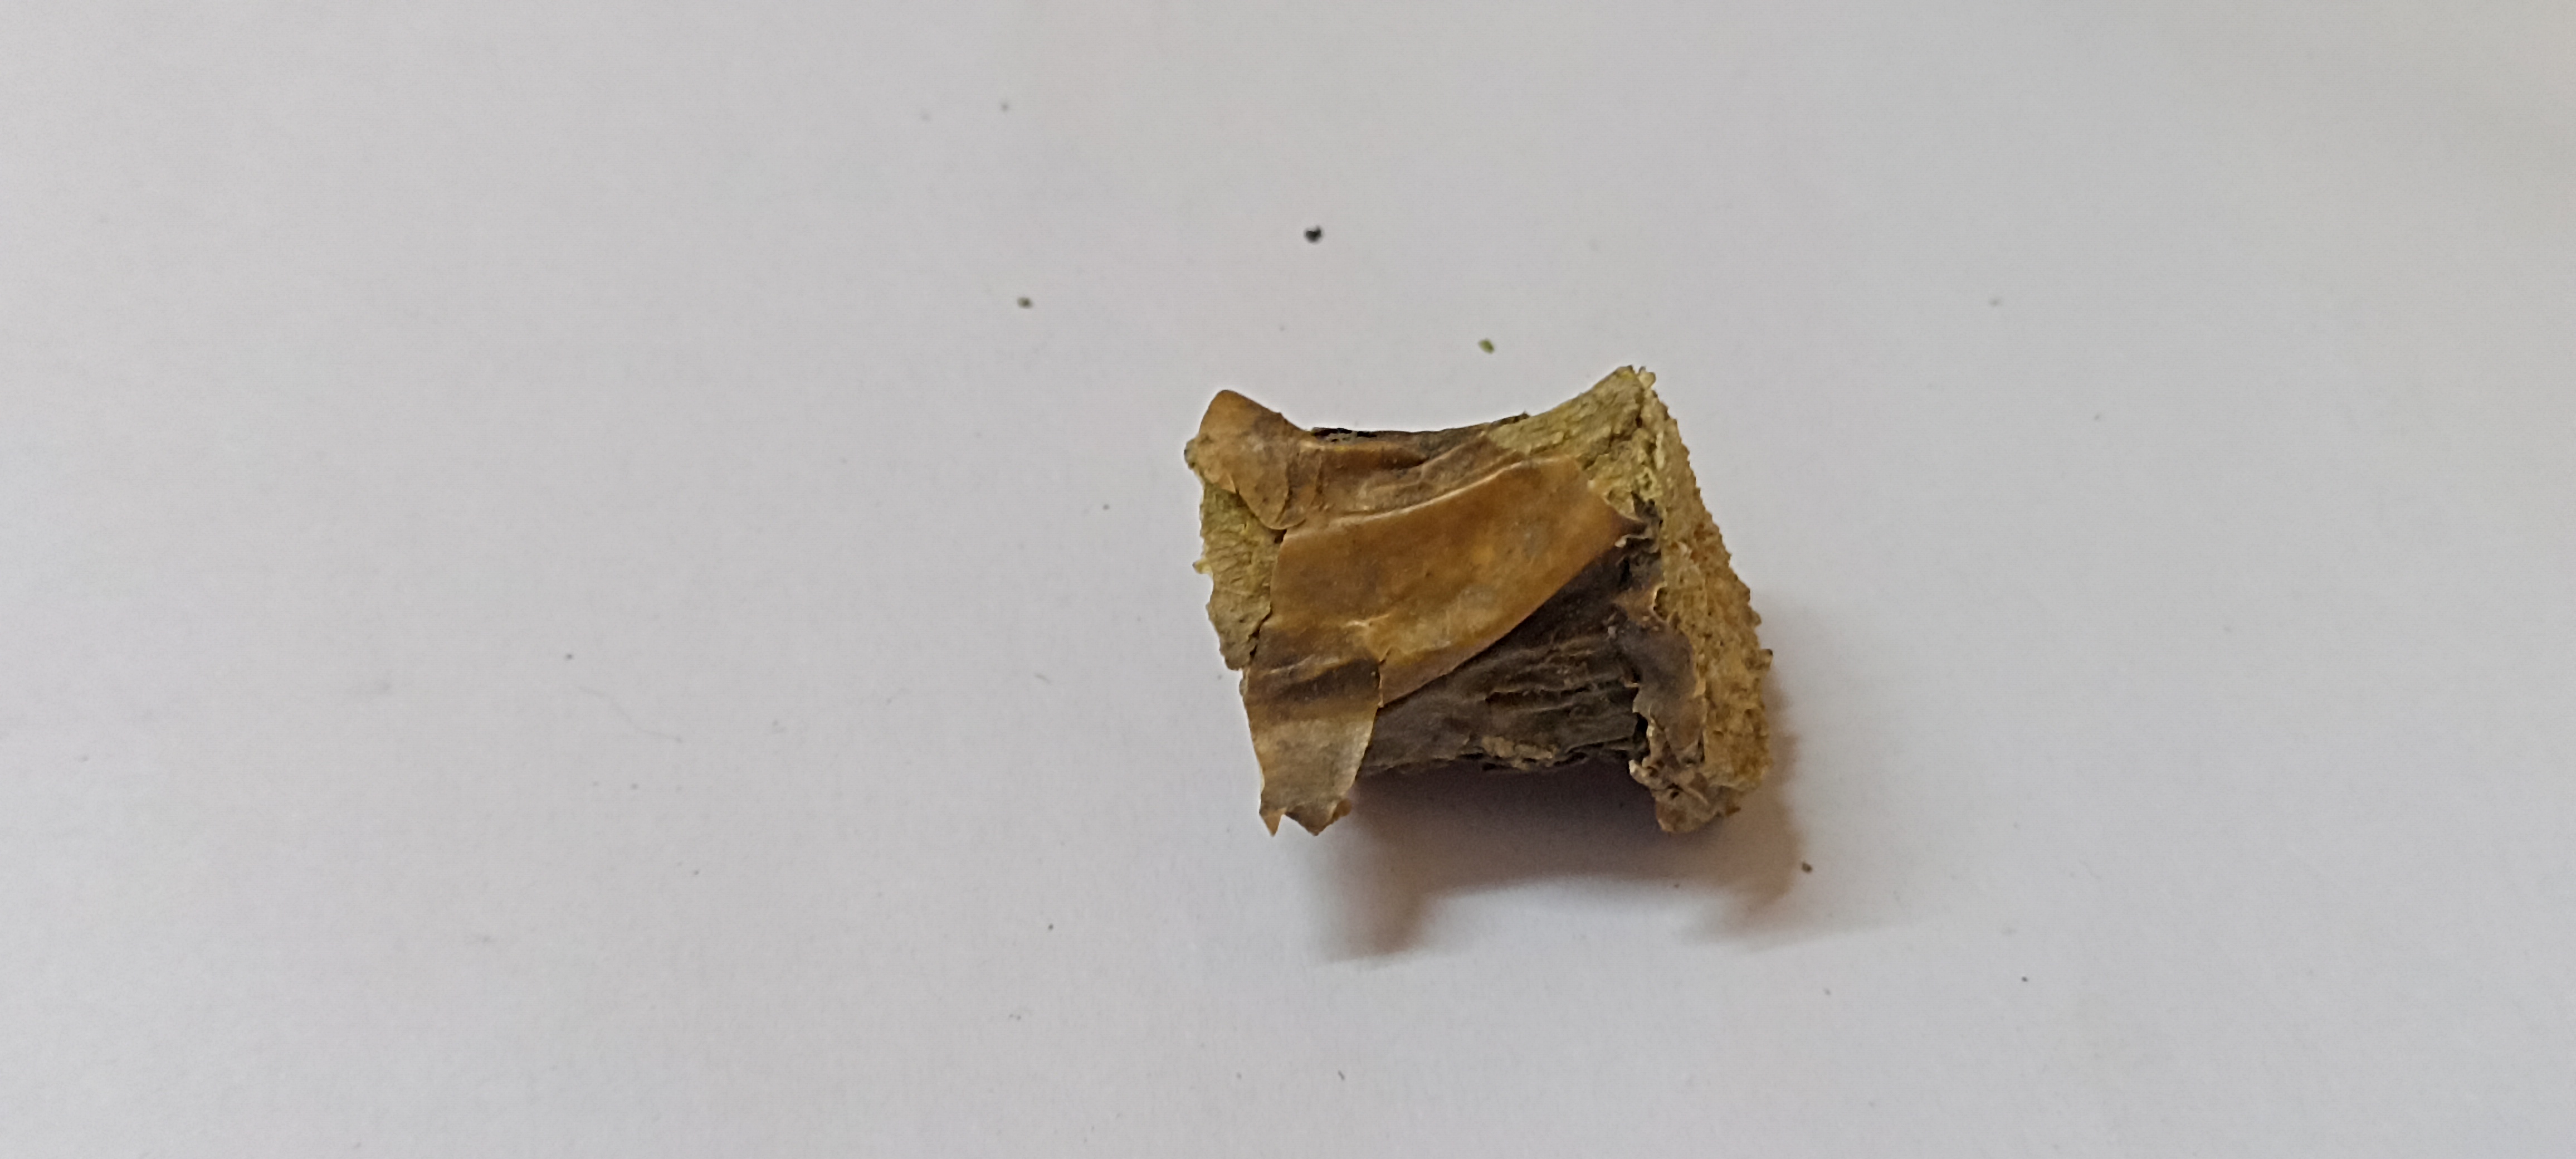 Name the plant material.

gulvel
